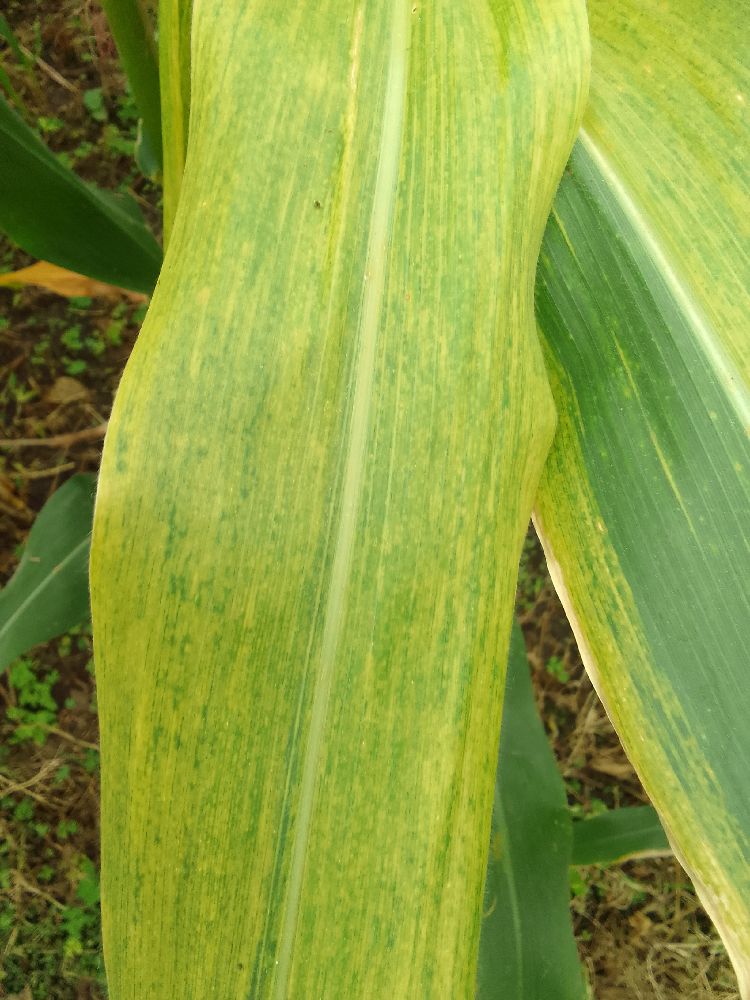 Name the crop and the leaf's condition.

maize, maize lethal necrosis
